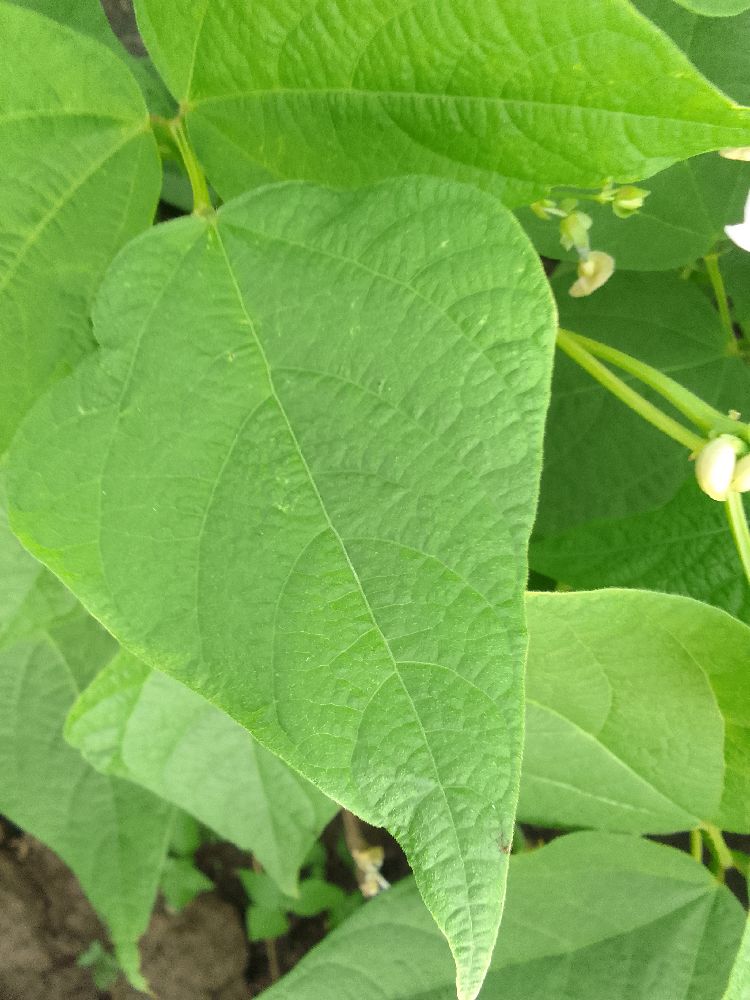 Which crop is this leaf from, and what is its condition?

common bean, healthy
